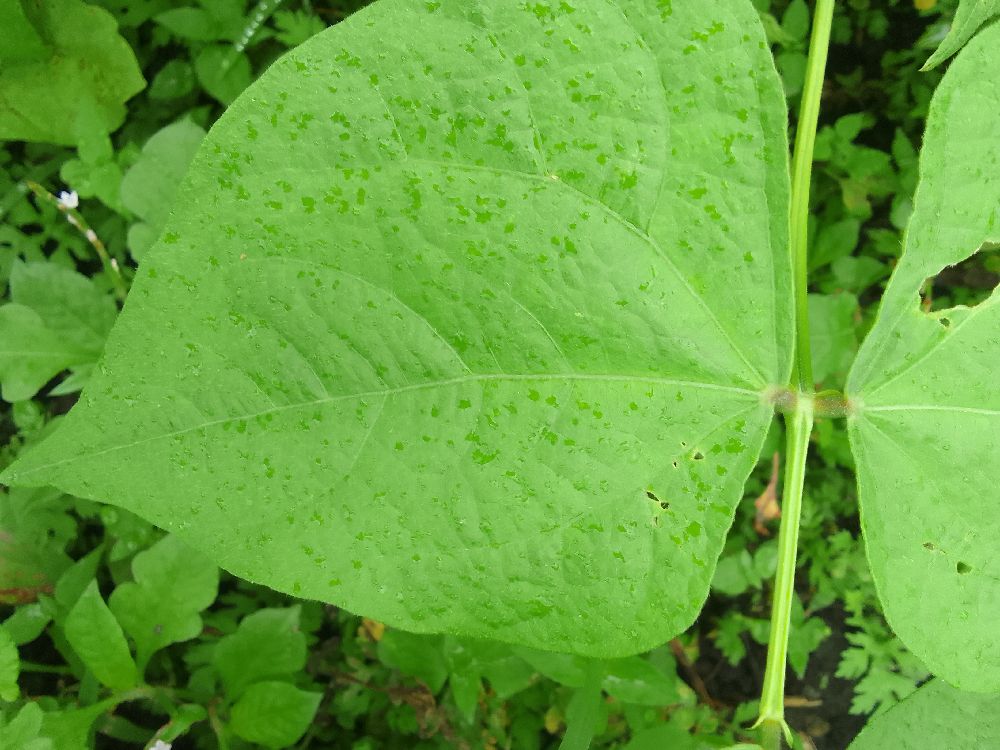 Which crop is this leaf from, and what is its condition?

common bean, healthy
